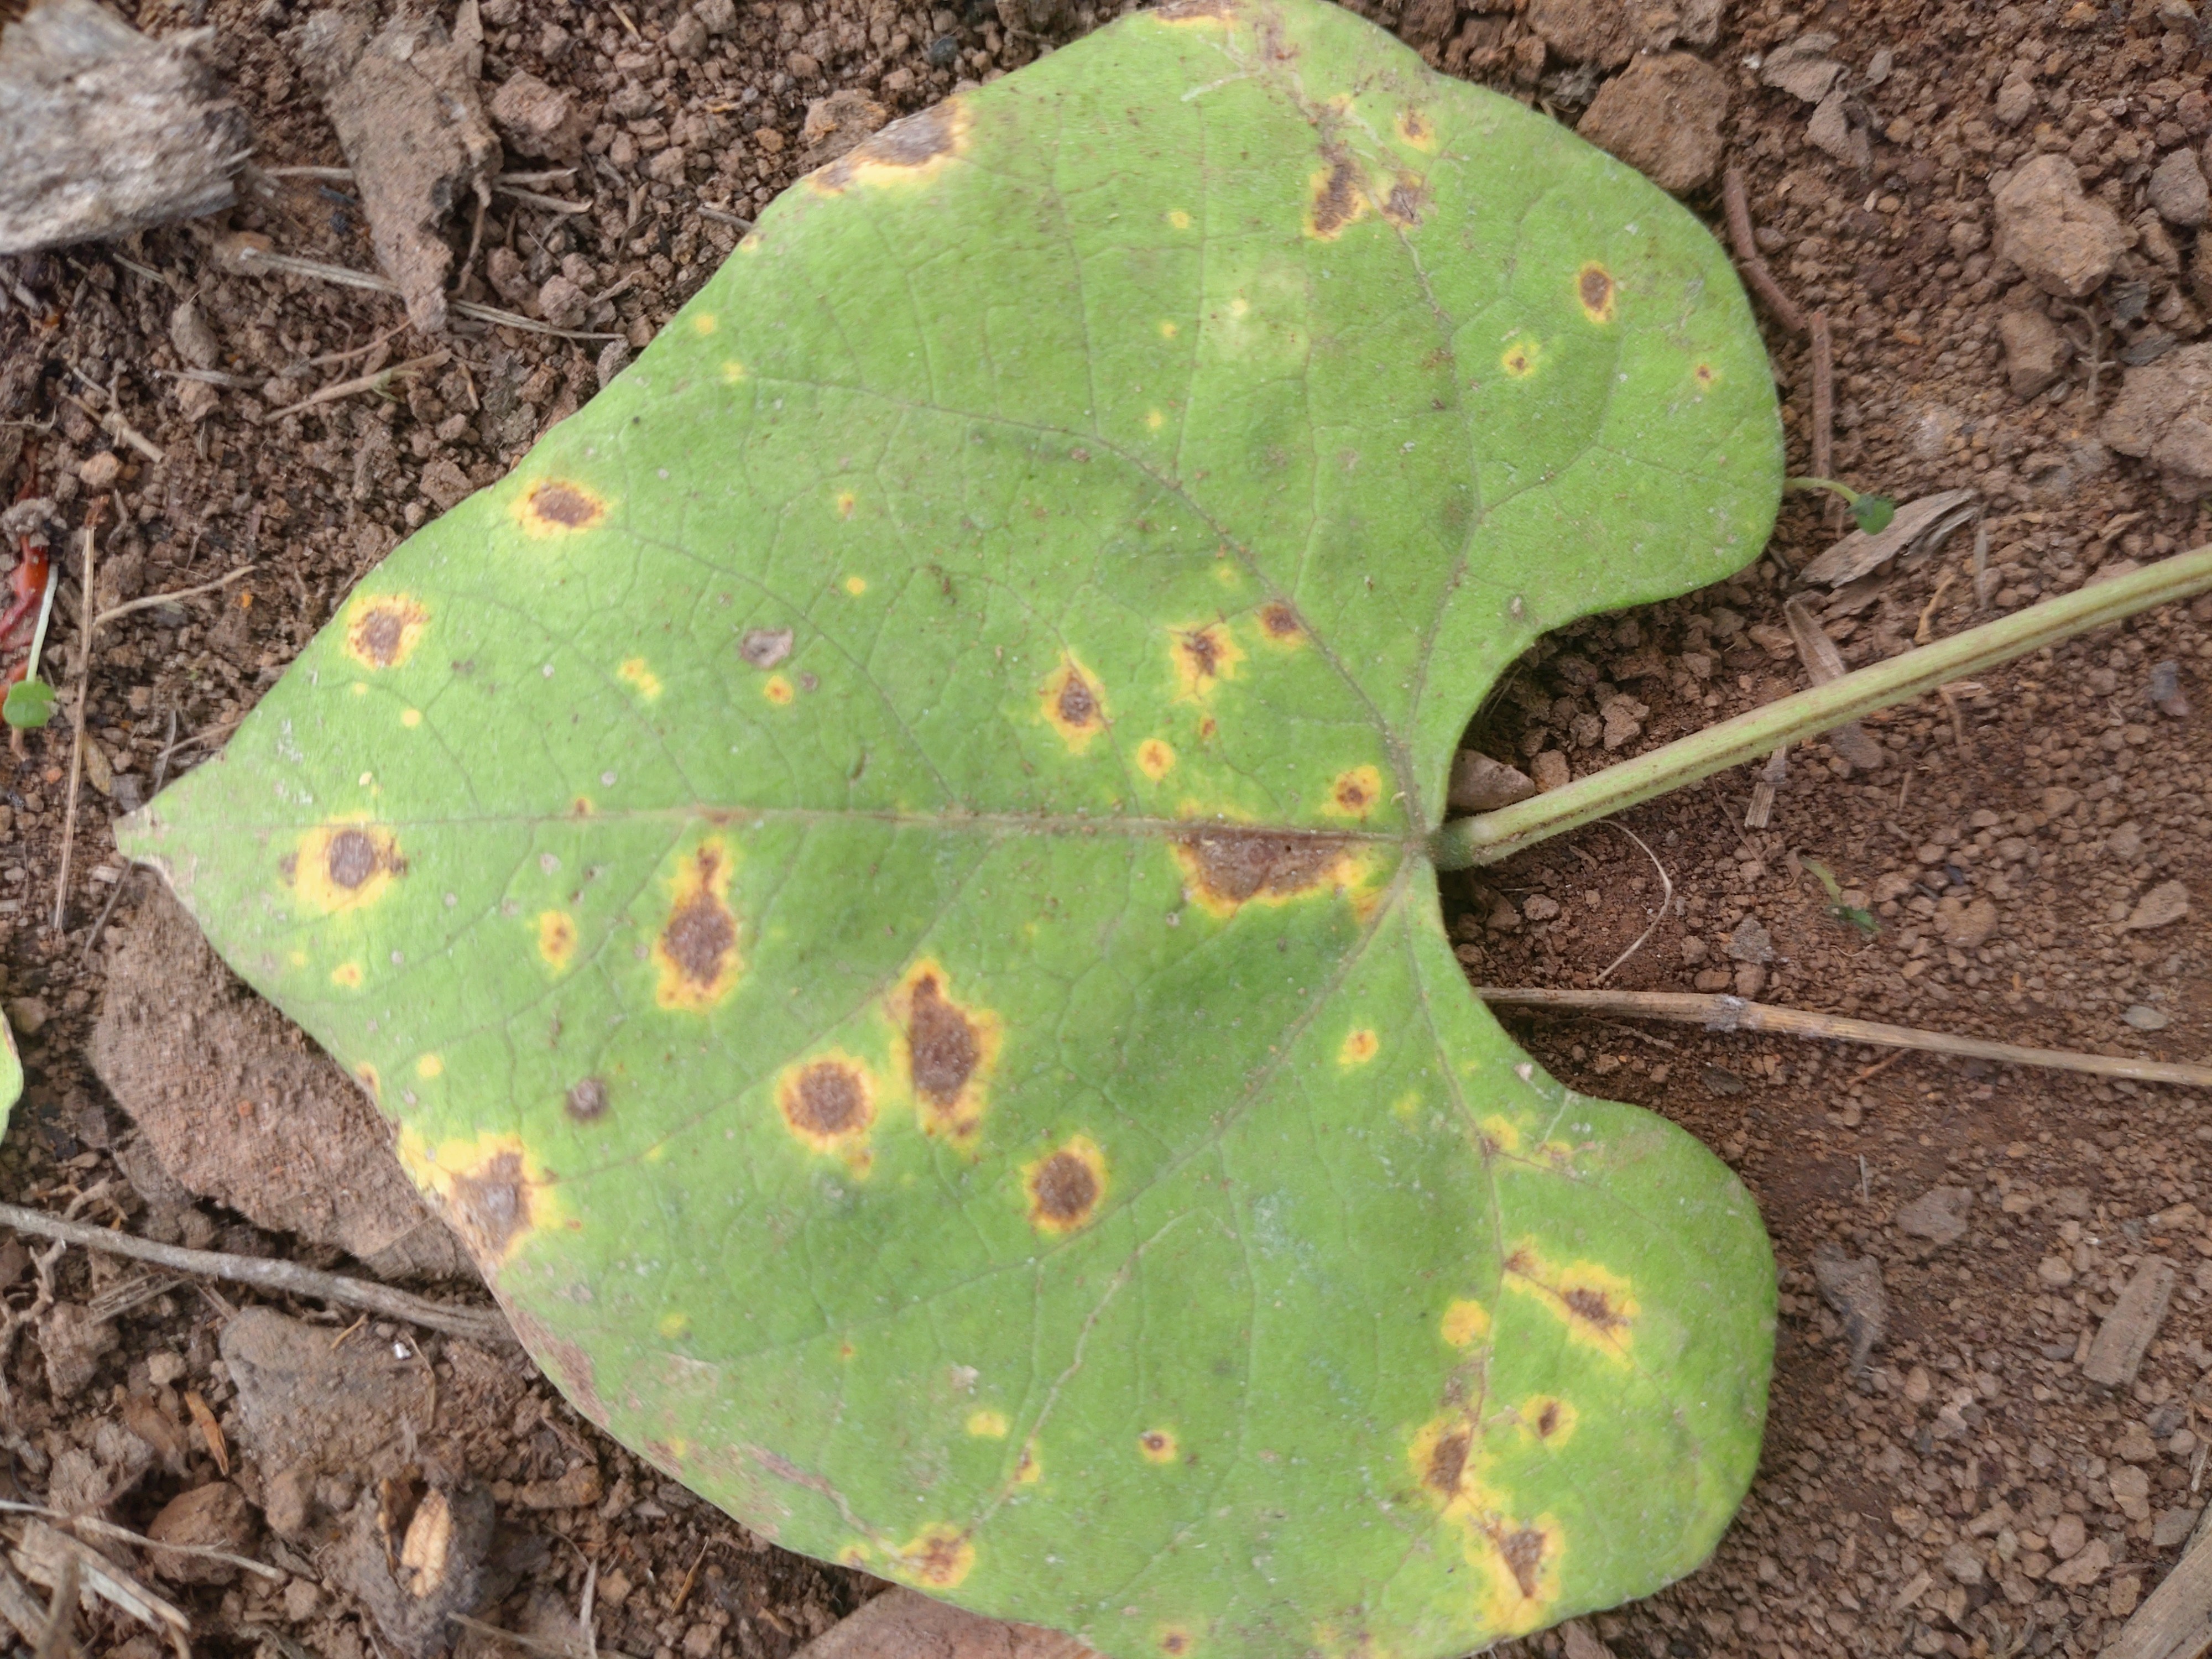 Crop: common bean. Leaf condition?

rust
